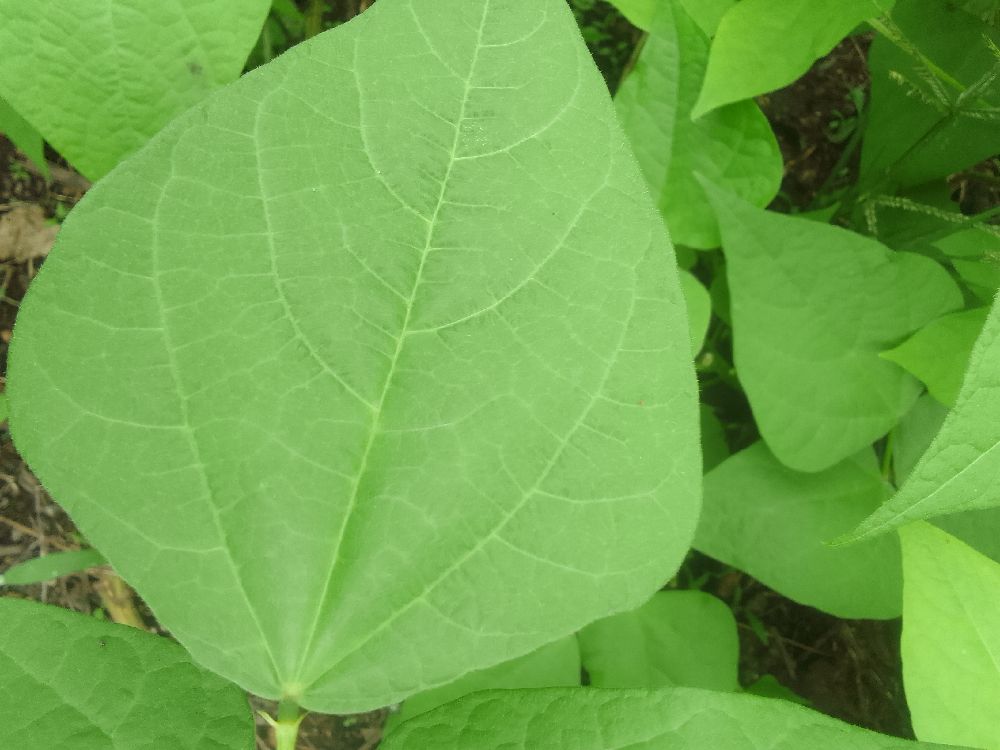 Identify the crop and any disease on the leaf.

common bean, healthy
